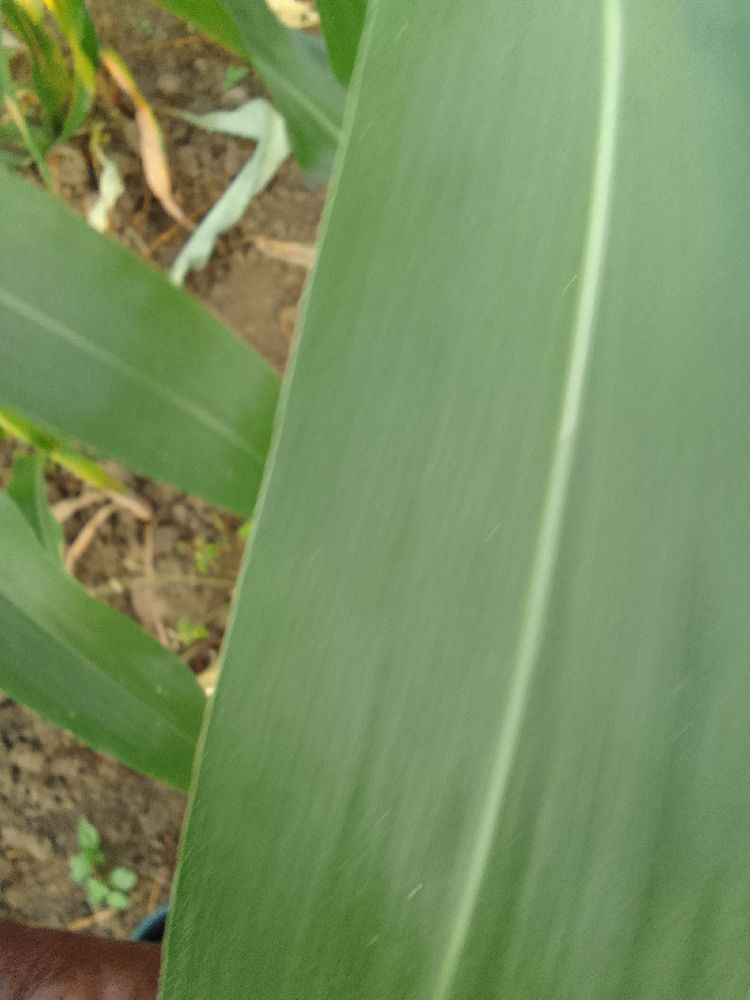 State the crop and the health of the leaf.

maize, healthy
